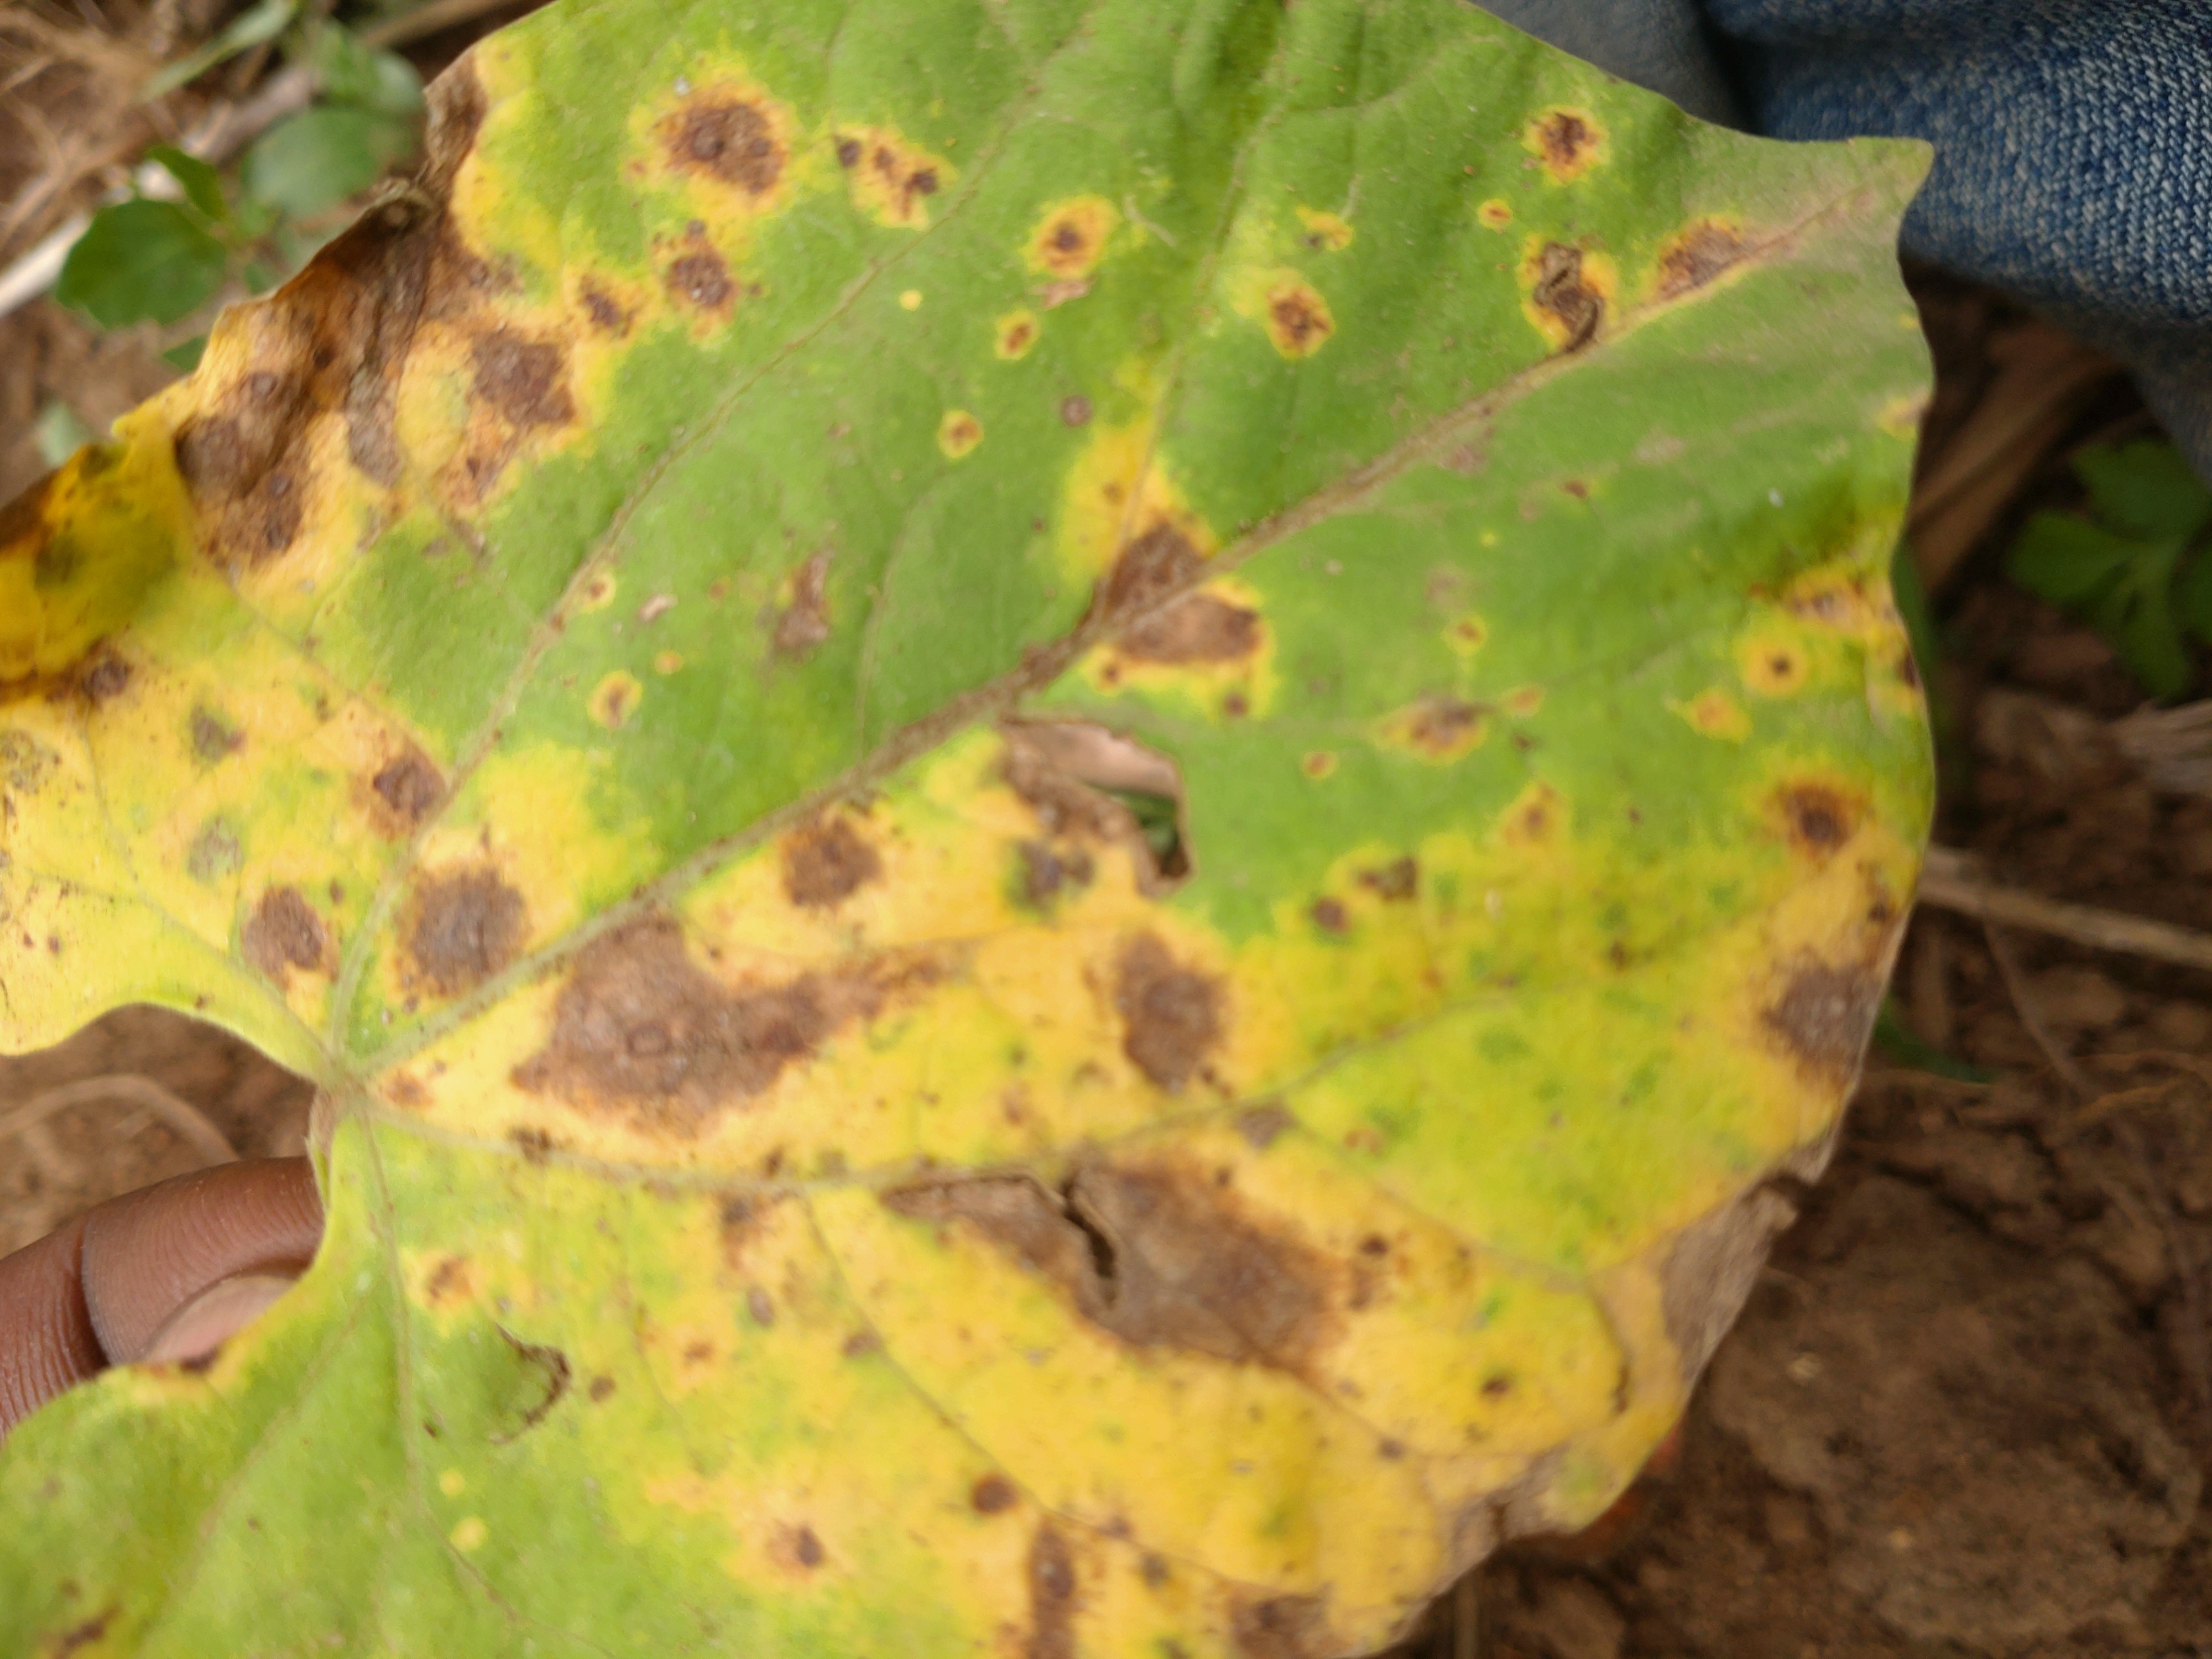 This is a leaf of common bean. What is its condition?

rust
